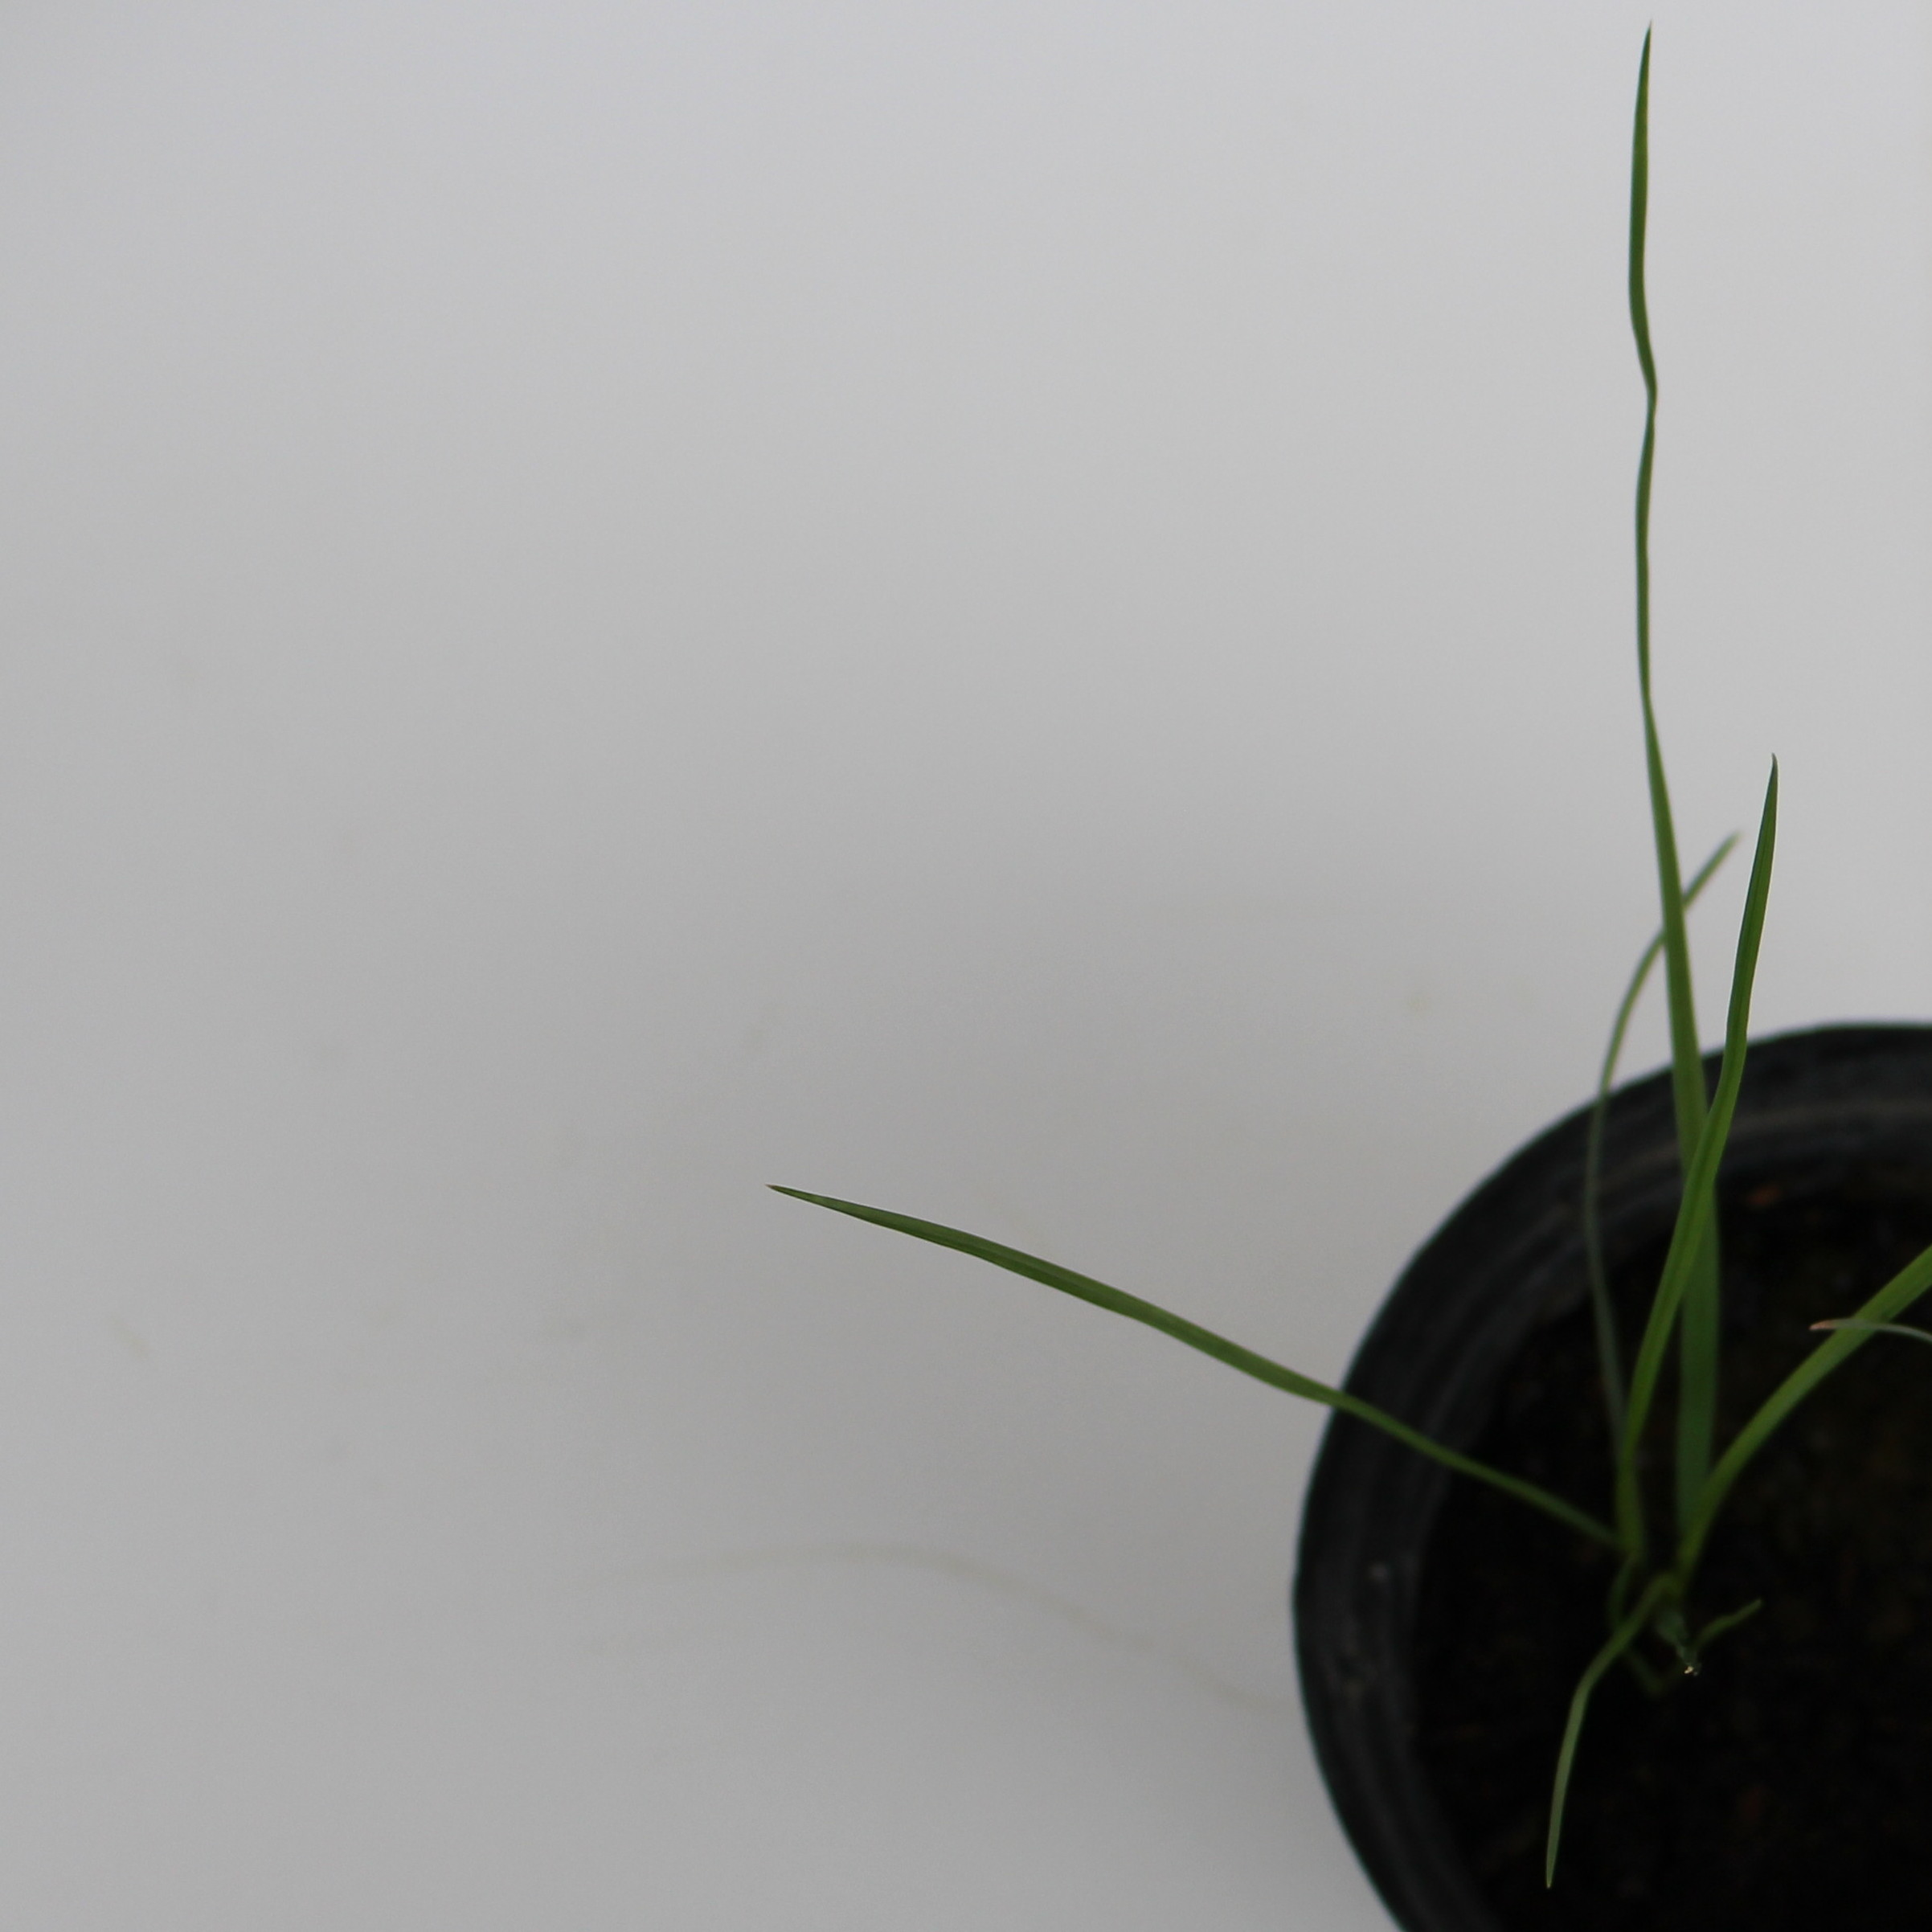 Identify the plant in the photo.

Lolium multiflorum
